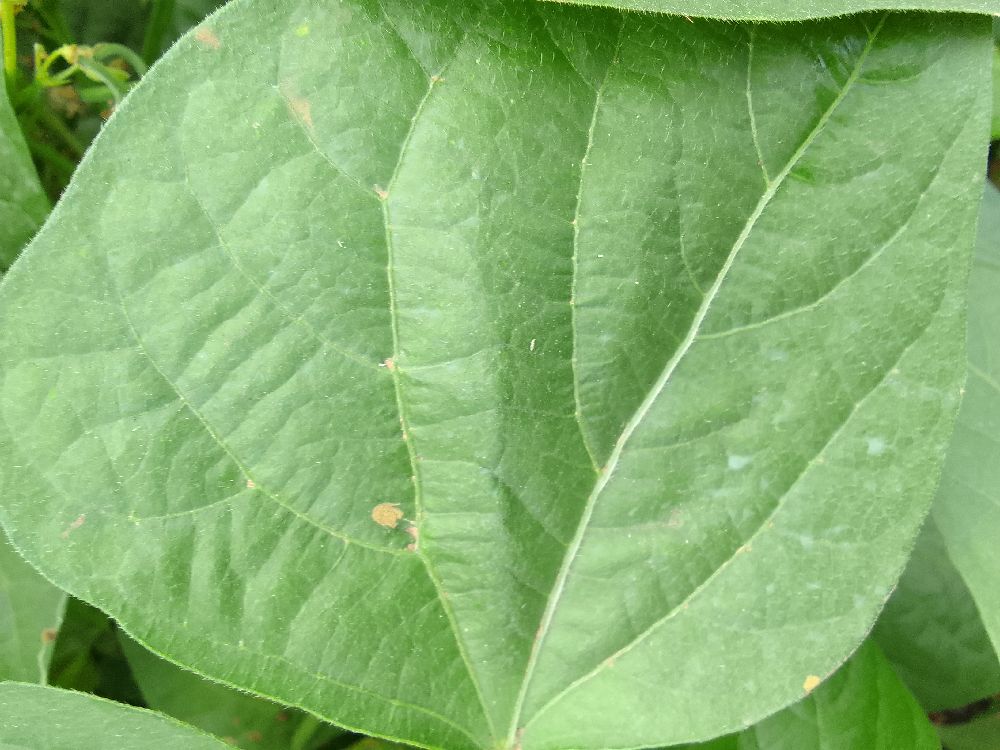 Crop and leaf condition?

common bean, healthy
